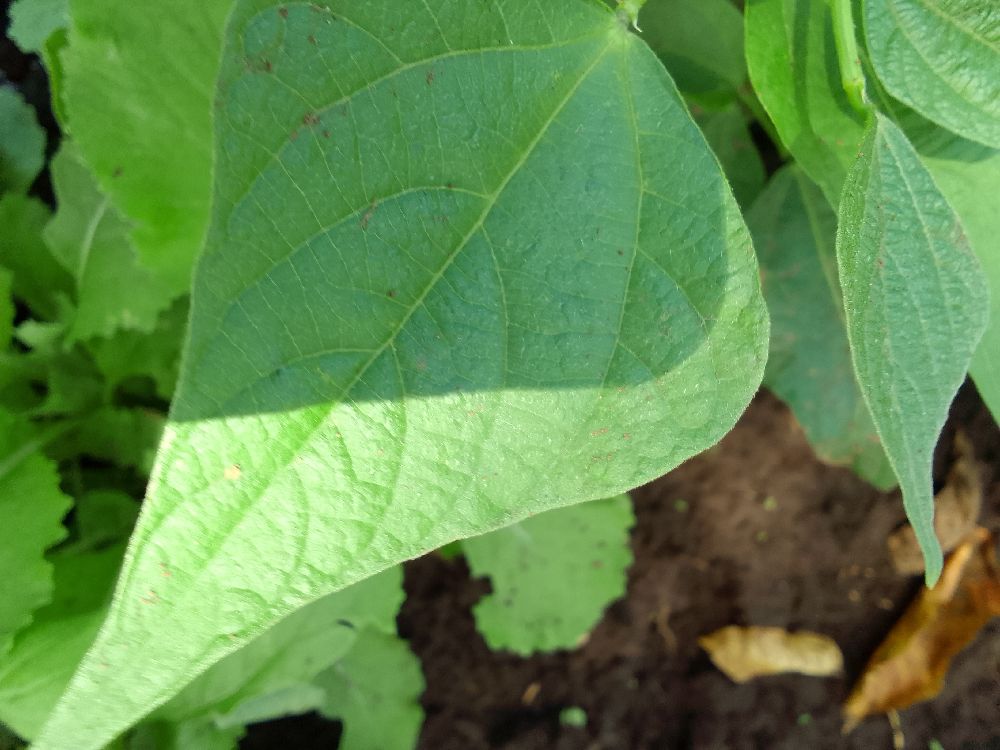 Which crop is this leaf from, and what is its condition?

common bean, healthy
